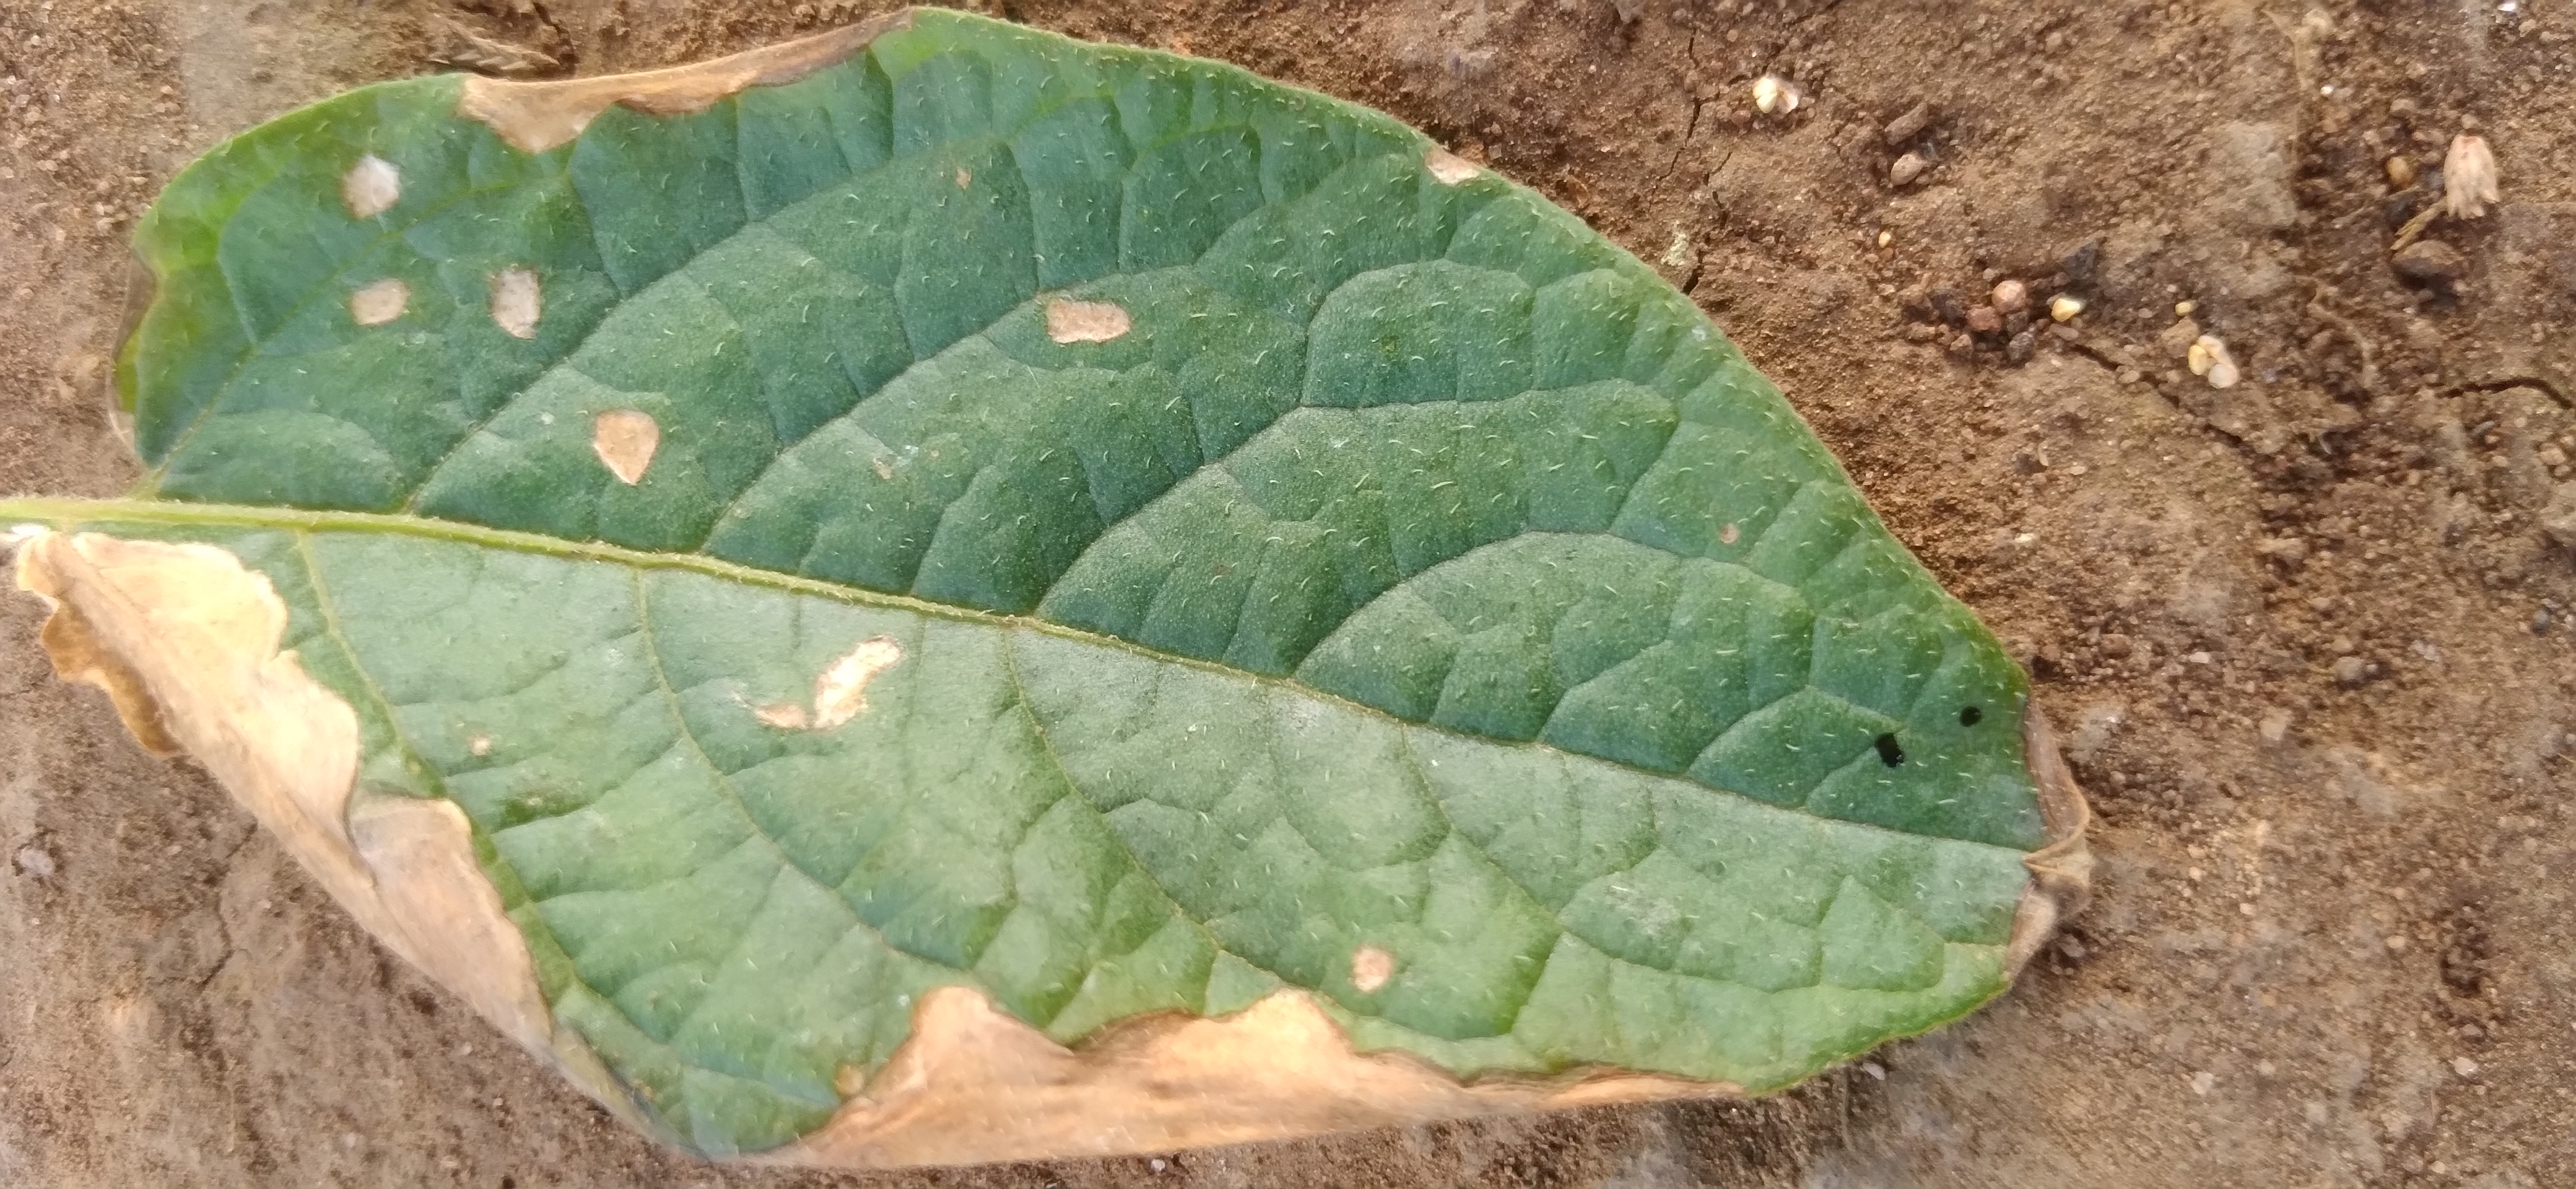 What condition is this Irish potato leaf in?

early blight
